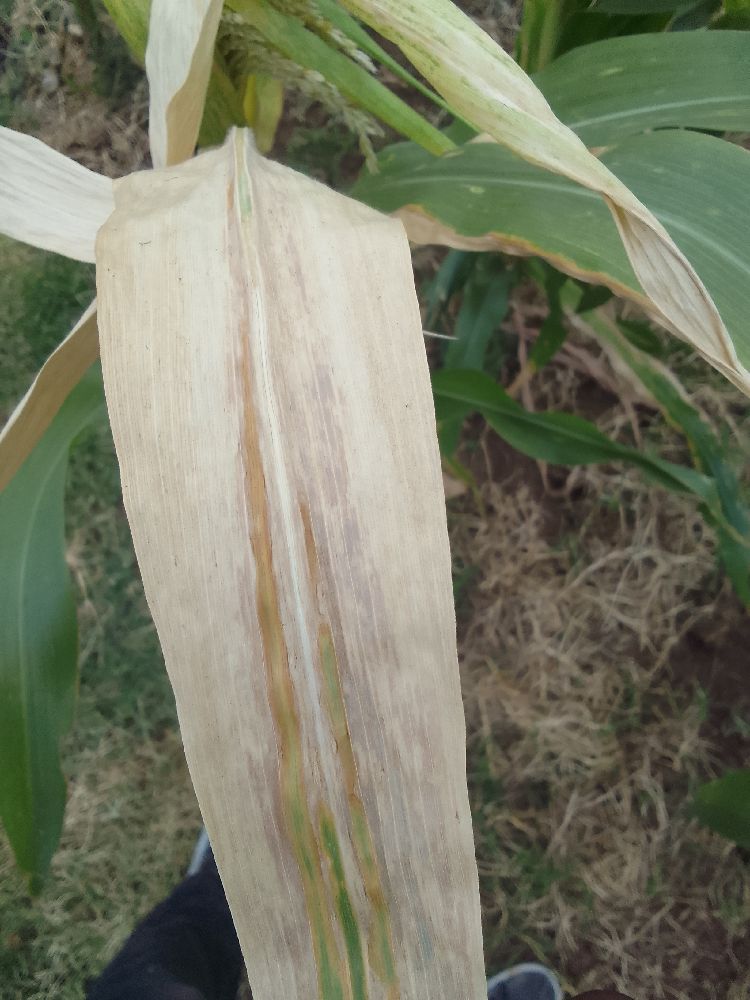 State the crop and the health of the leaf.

maize, maize lethal necrosis
